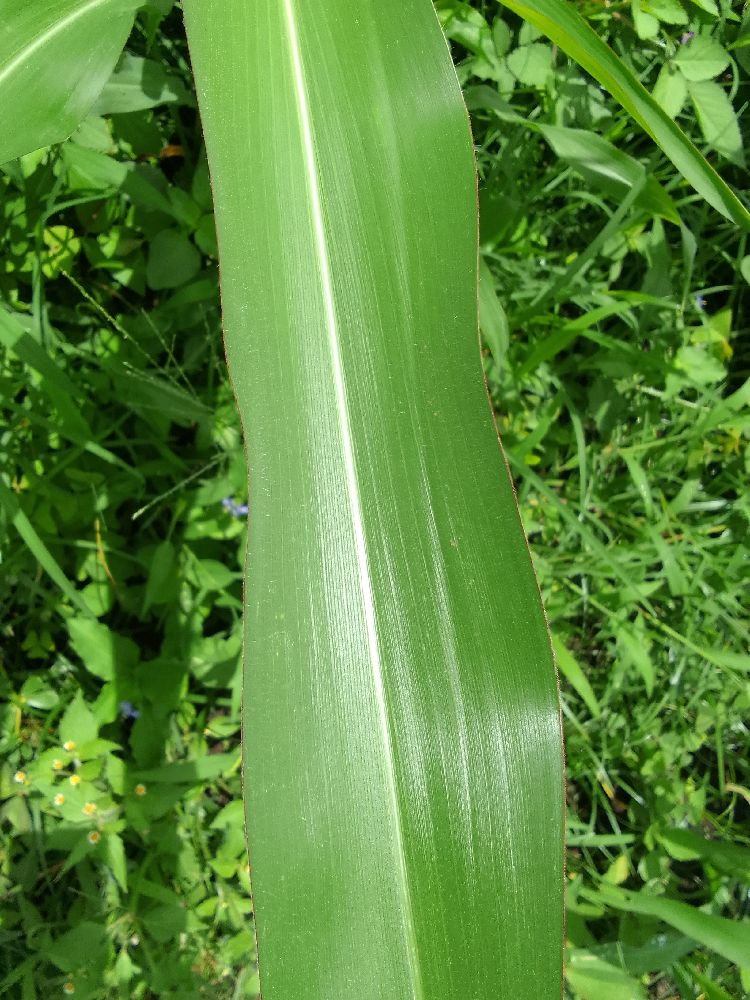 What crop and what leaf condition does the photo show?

maize, healthy
